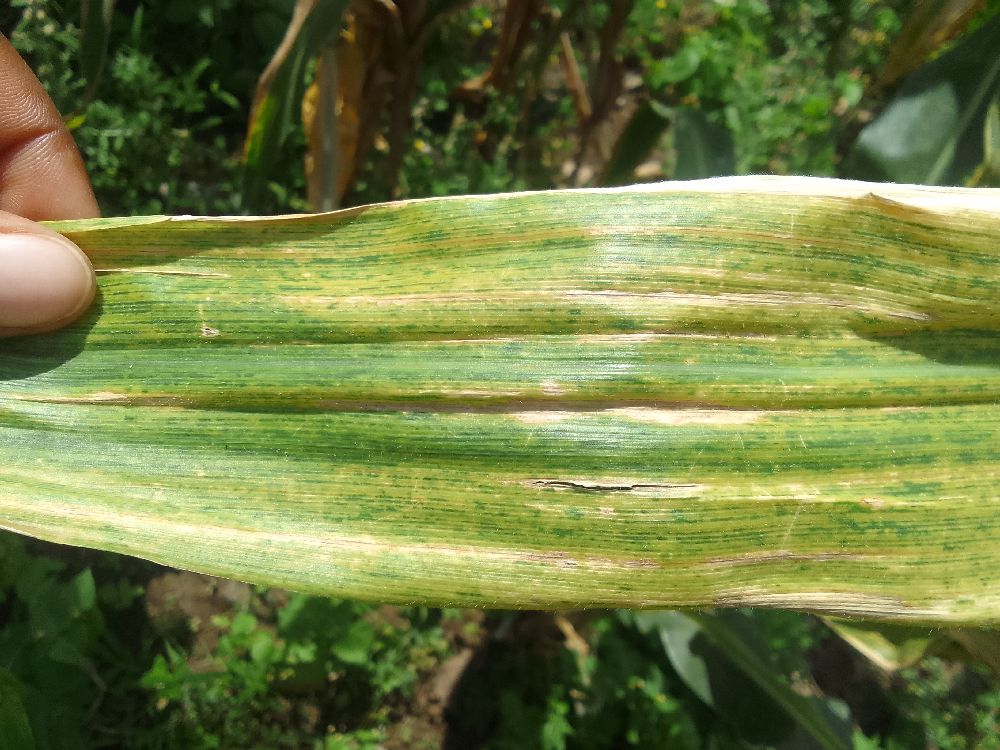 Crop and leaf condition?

maize, maize lethal necrosis
